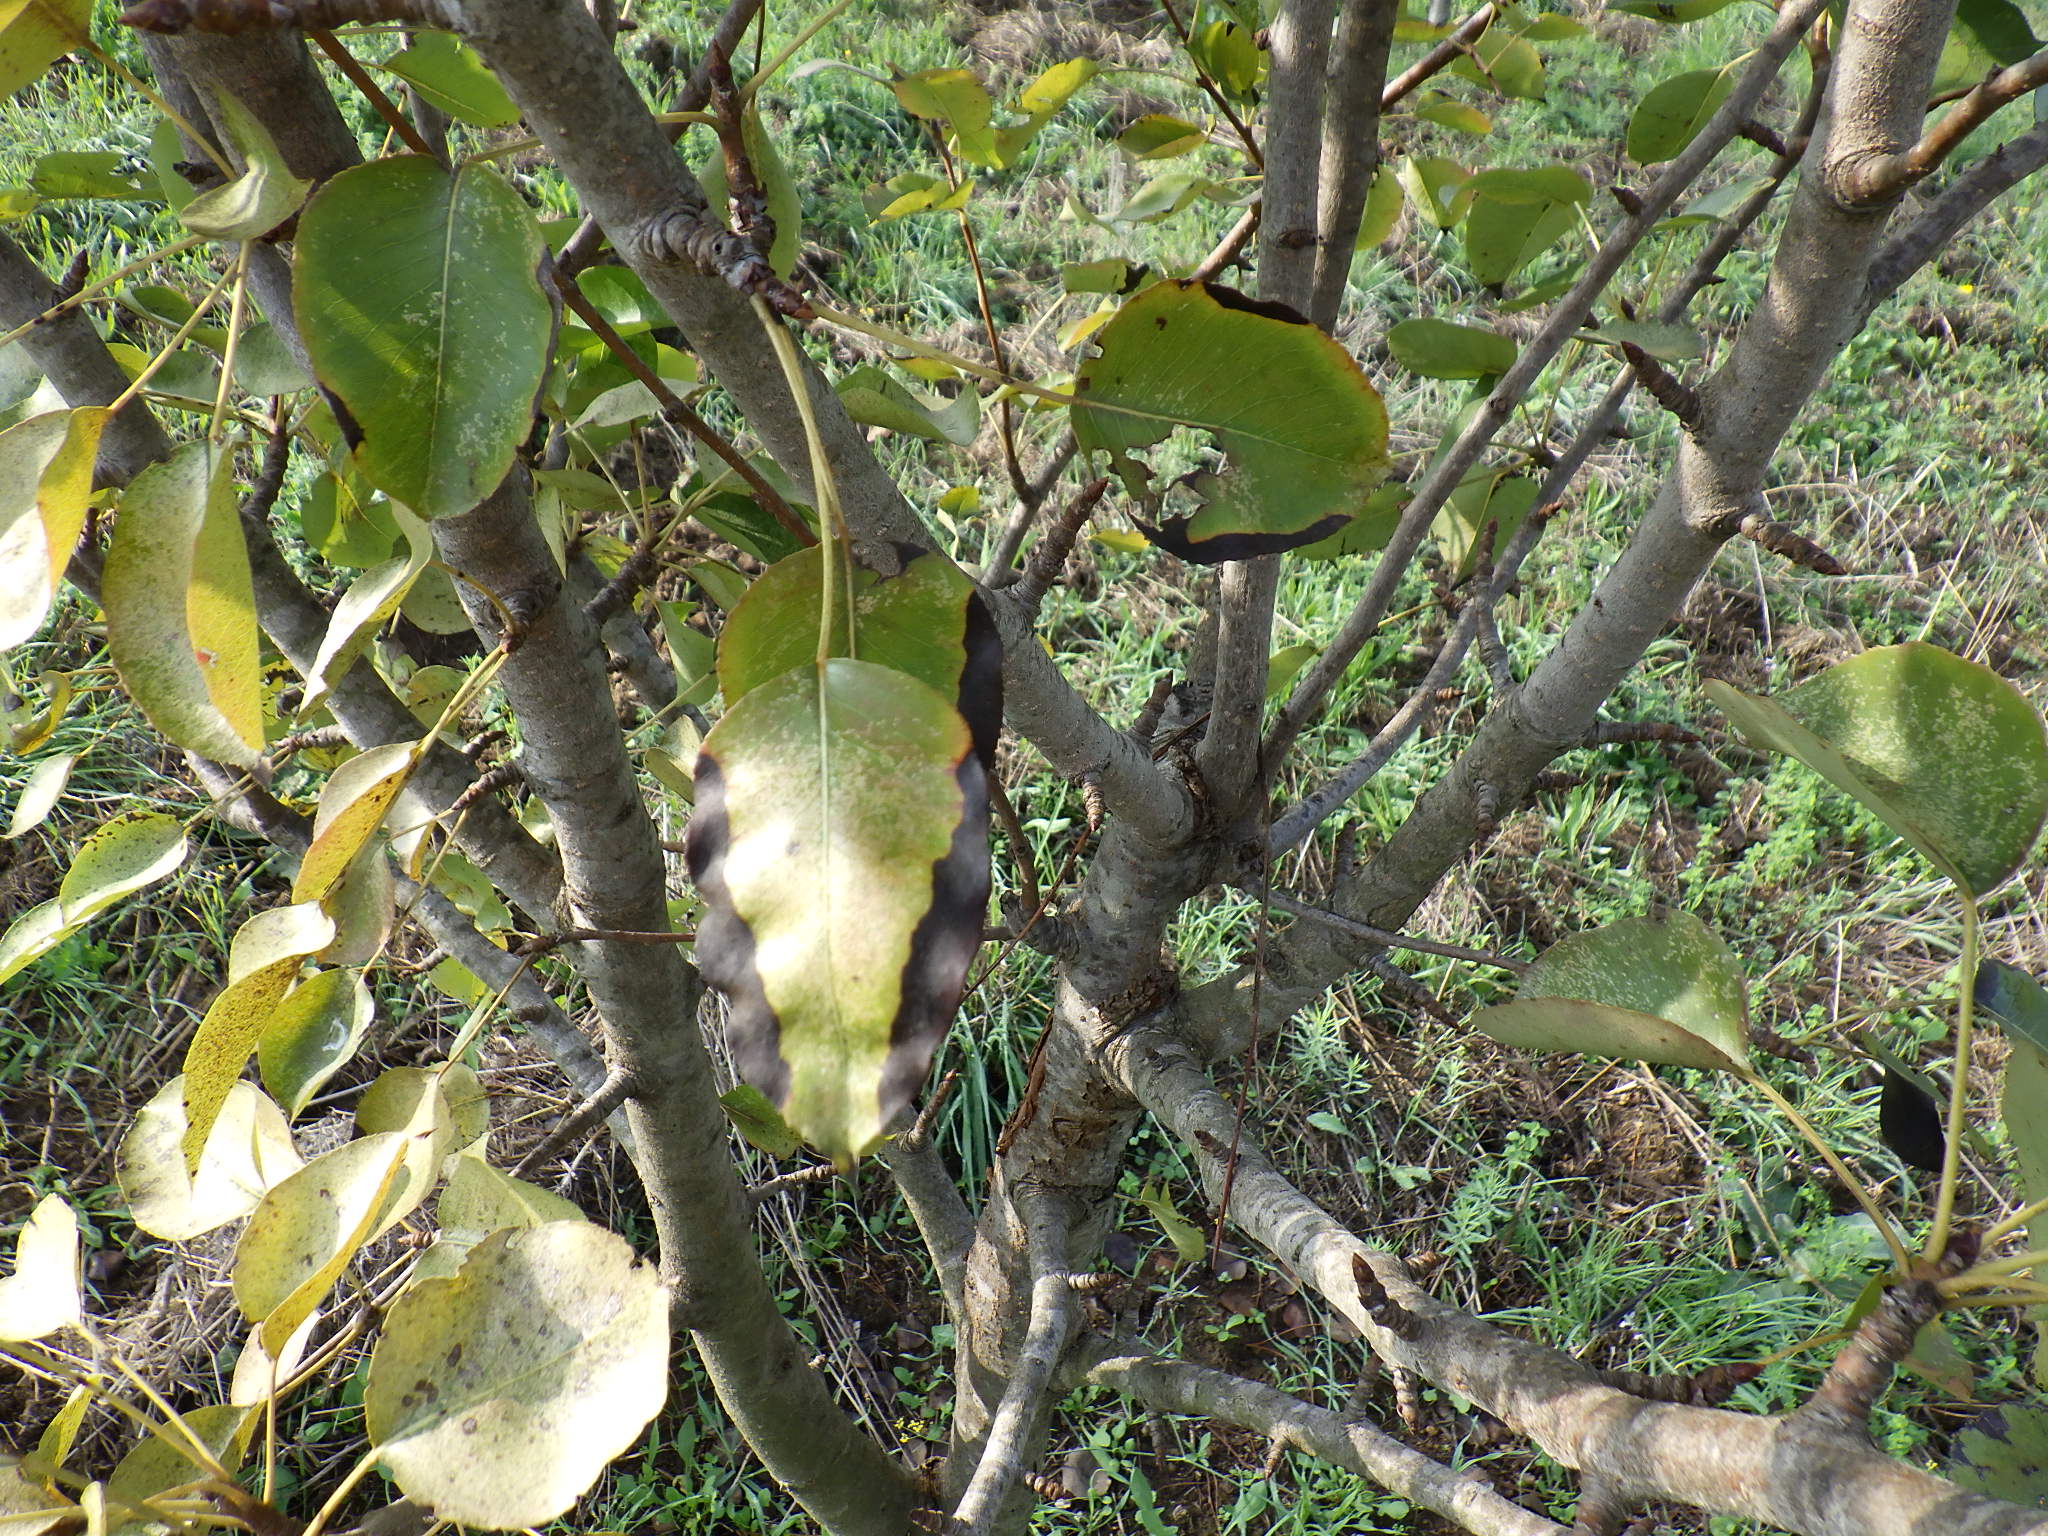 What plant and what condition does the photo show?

pear, black spot
